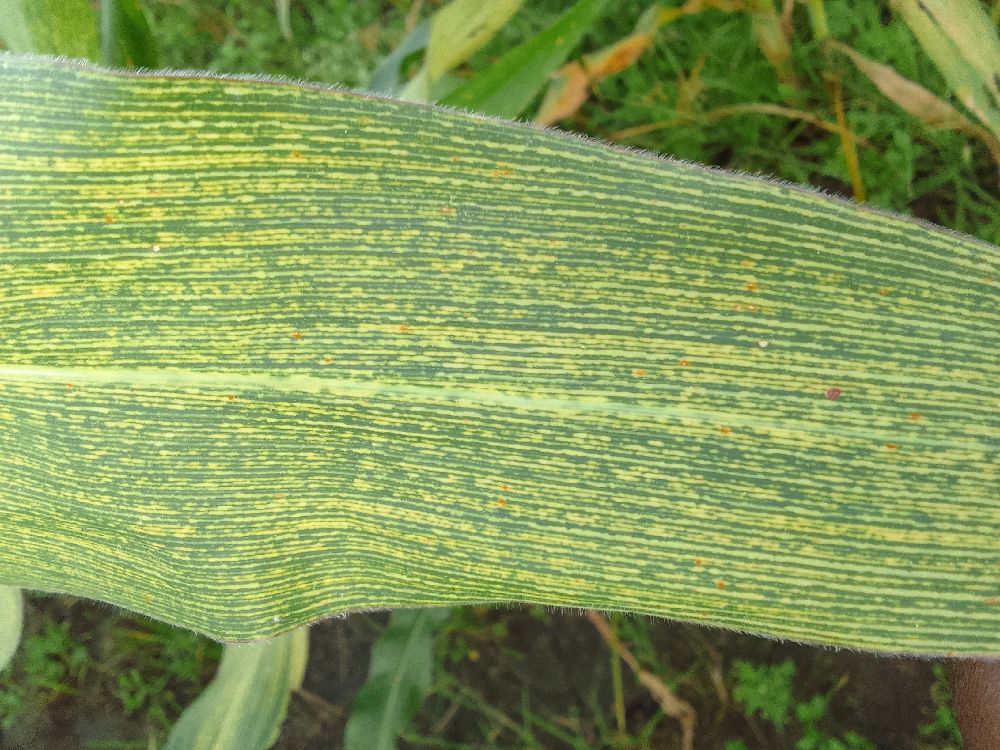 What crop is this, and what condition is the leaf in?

maize, maize streak virus
